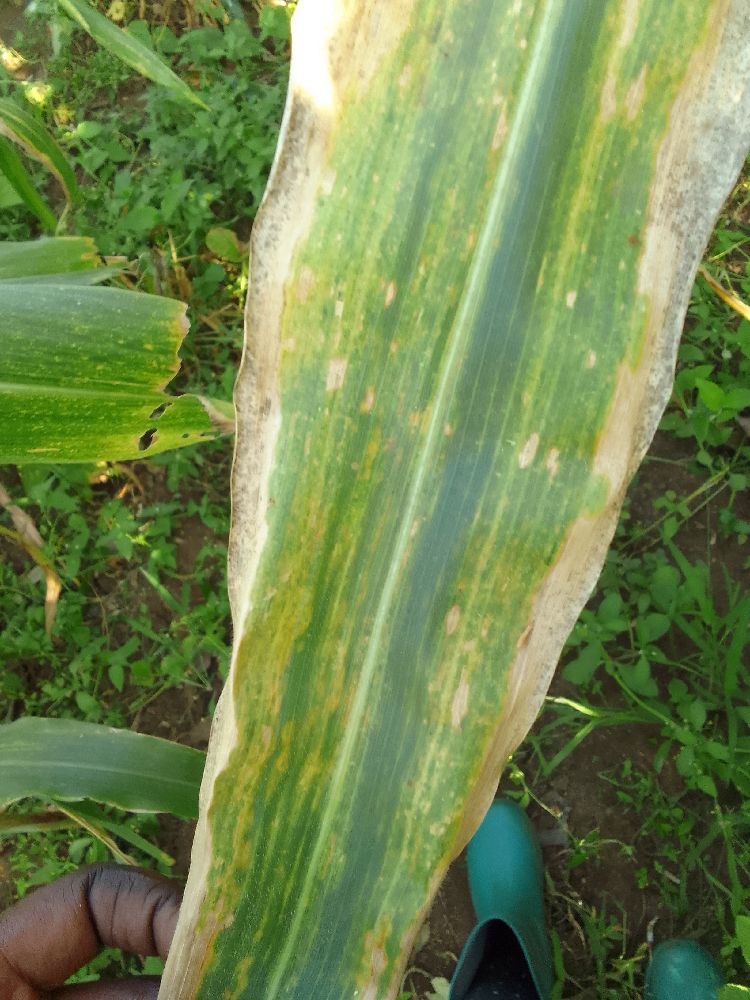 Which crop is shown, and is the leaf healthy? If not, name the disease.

maize, maize lethal necrosis
